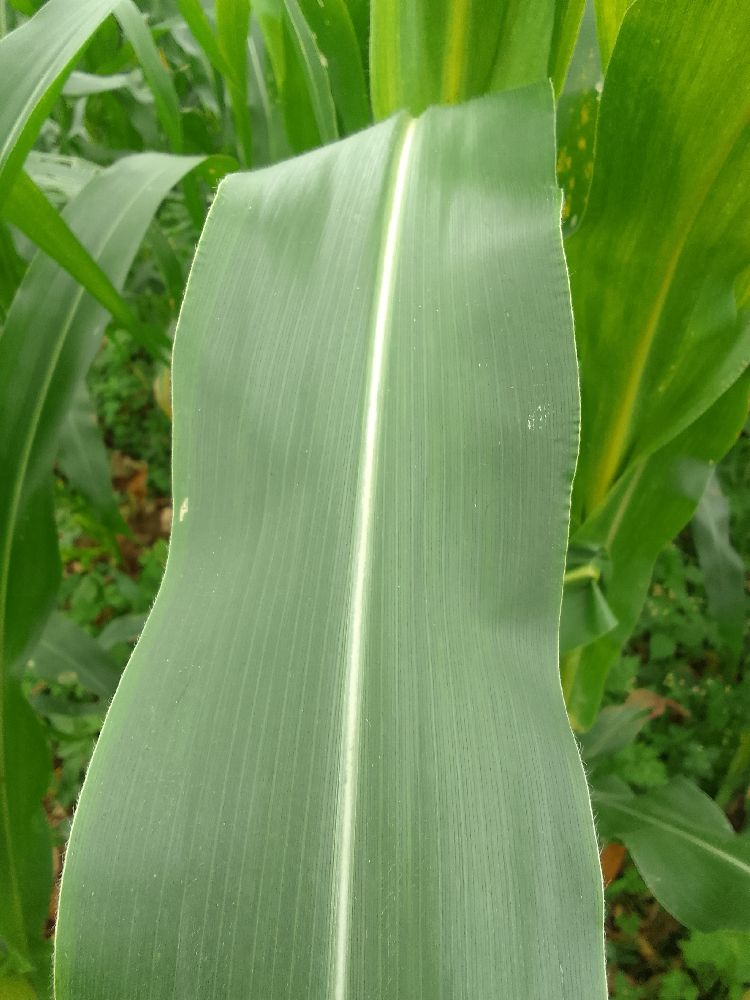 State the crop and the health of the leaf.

maize, healthy
